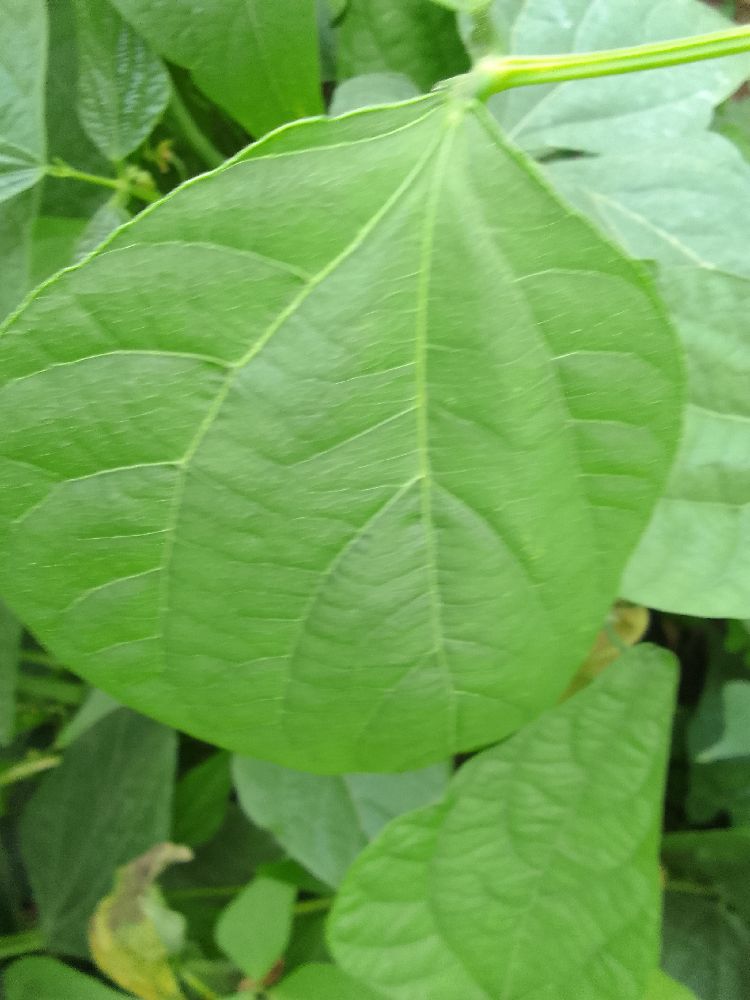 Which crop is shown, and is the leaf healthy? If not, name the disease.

common bean, healthy
